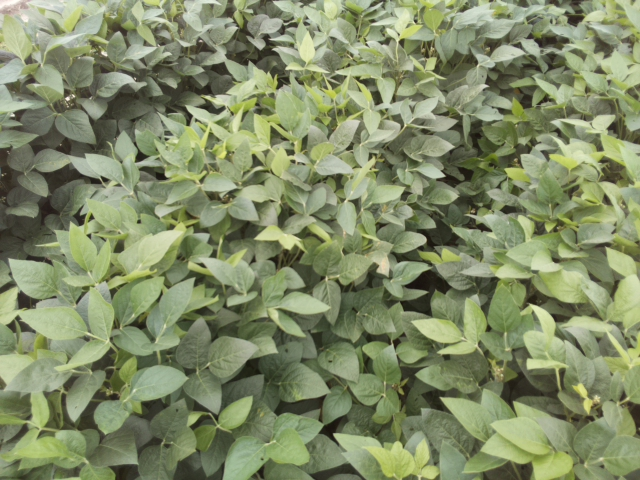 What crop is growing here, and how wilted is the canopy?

soybean, leaves with no wilting
